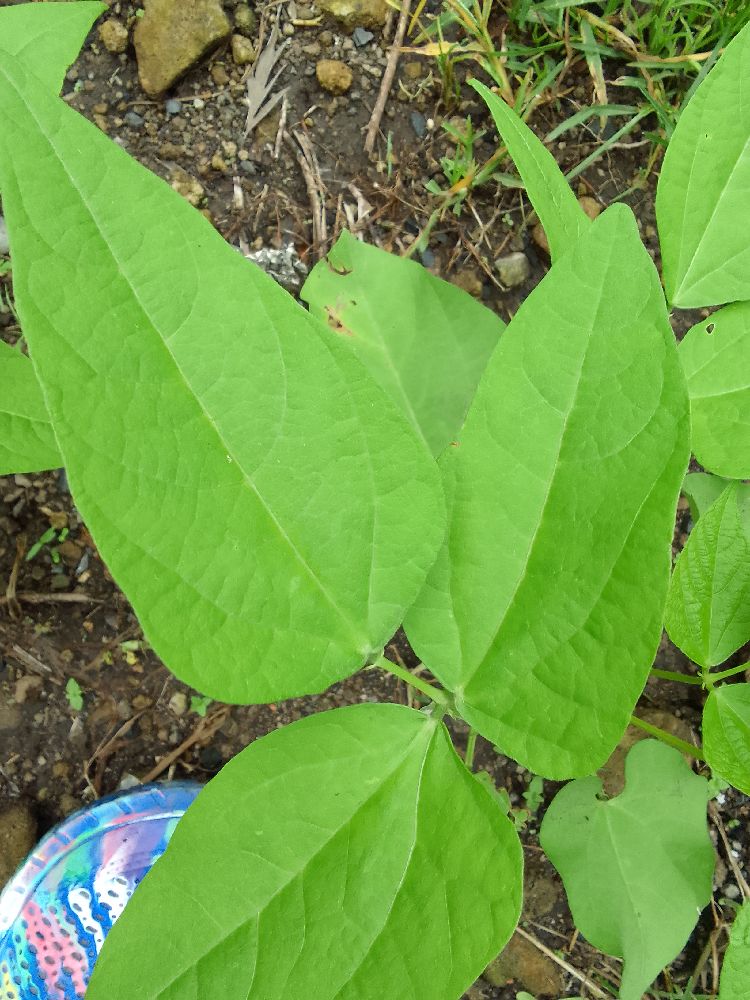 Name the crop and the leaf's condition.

common bean, healthy
